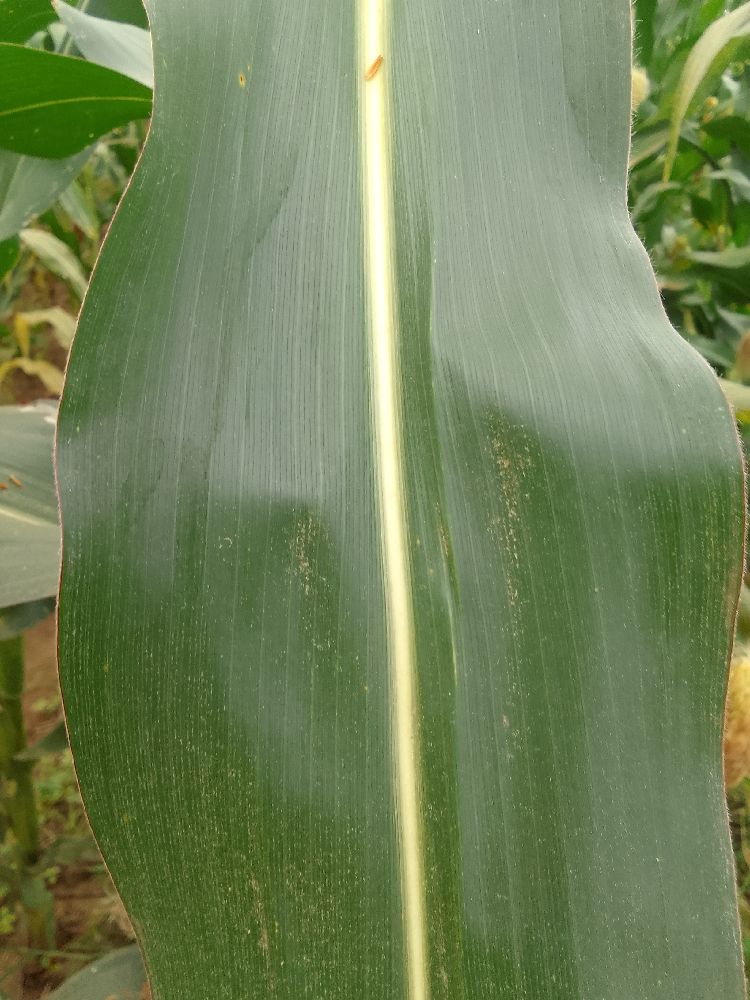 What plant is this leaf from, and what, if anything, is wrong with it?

maize, healthy
